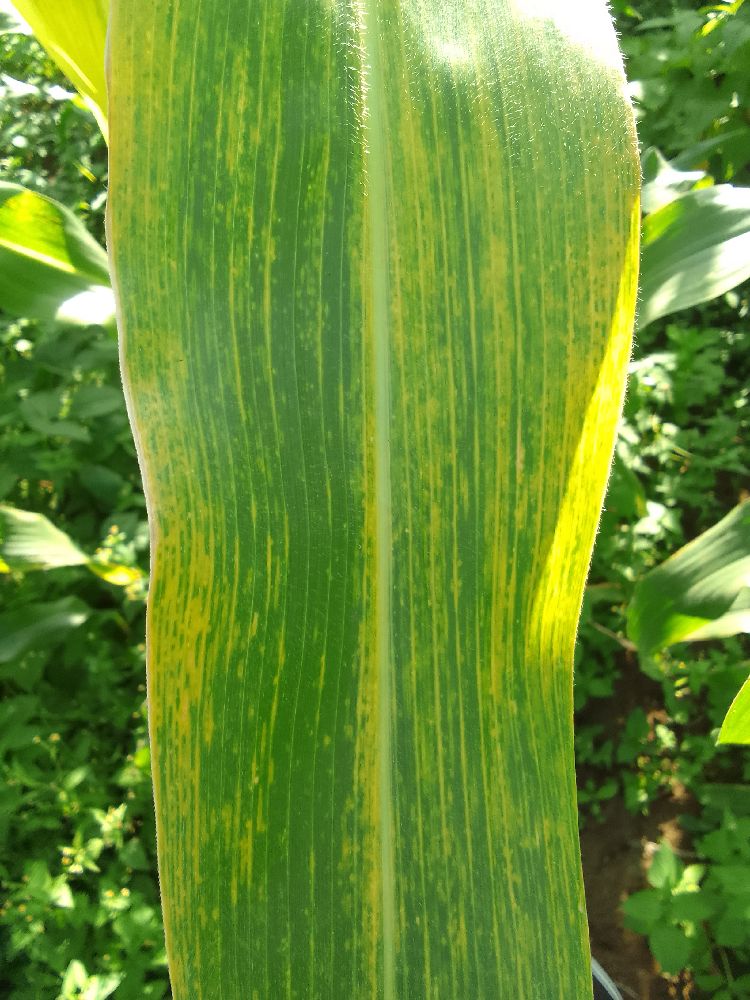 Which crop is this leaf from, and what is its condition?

maize, maize lethal necrosis
